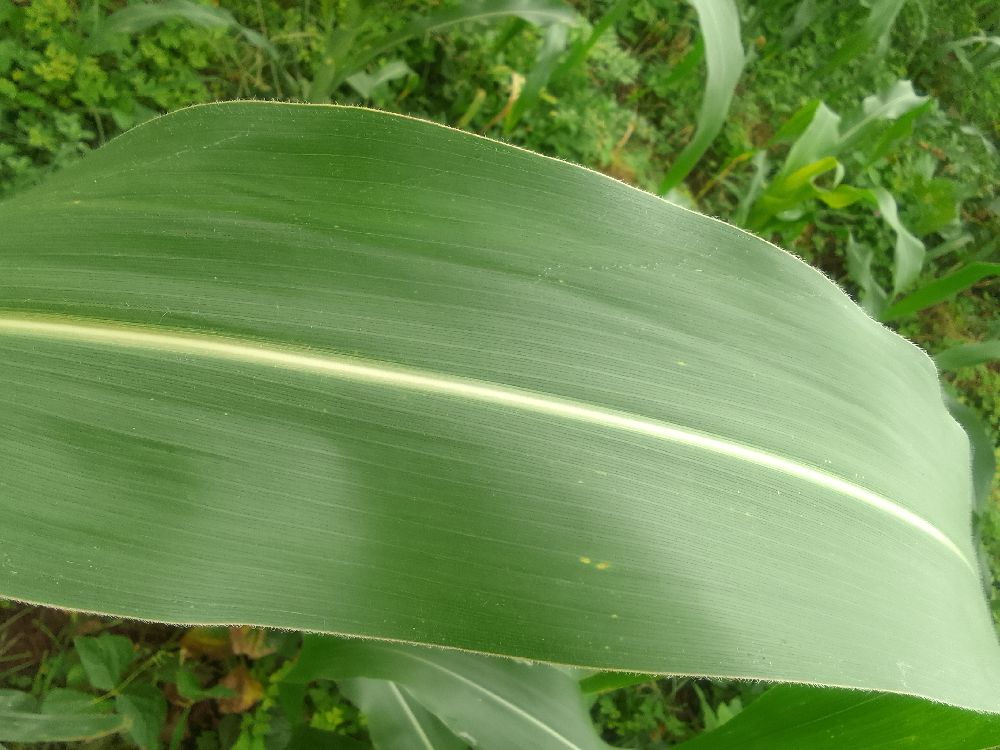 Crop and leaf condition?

maize, healthy
